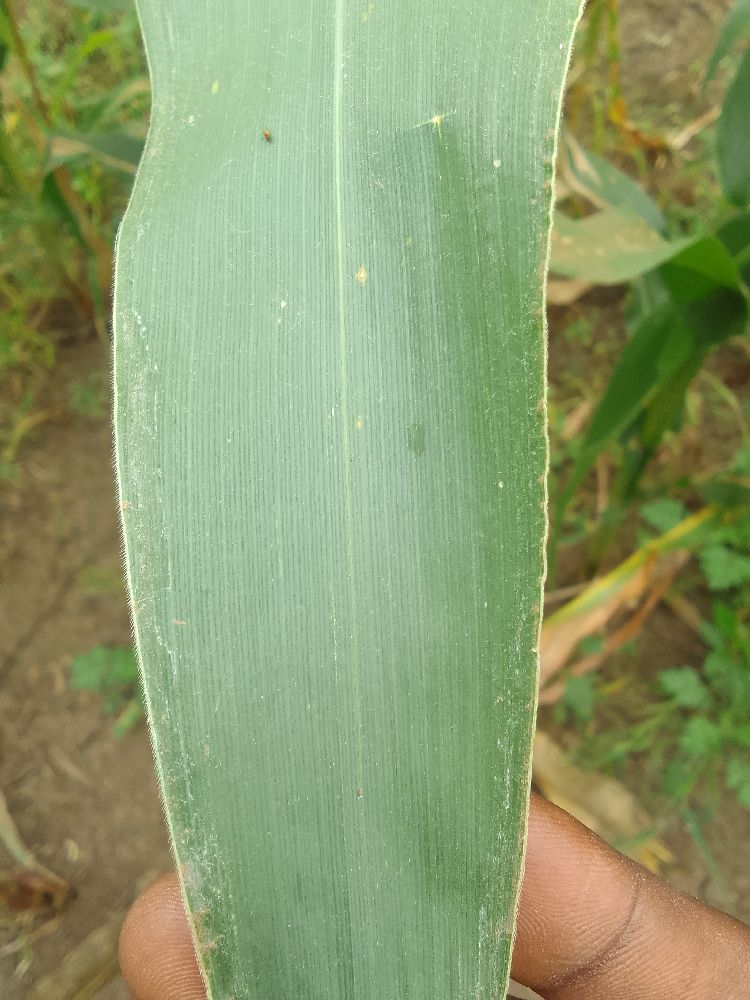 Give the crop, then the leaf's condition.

maize, healthy
